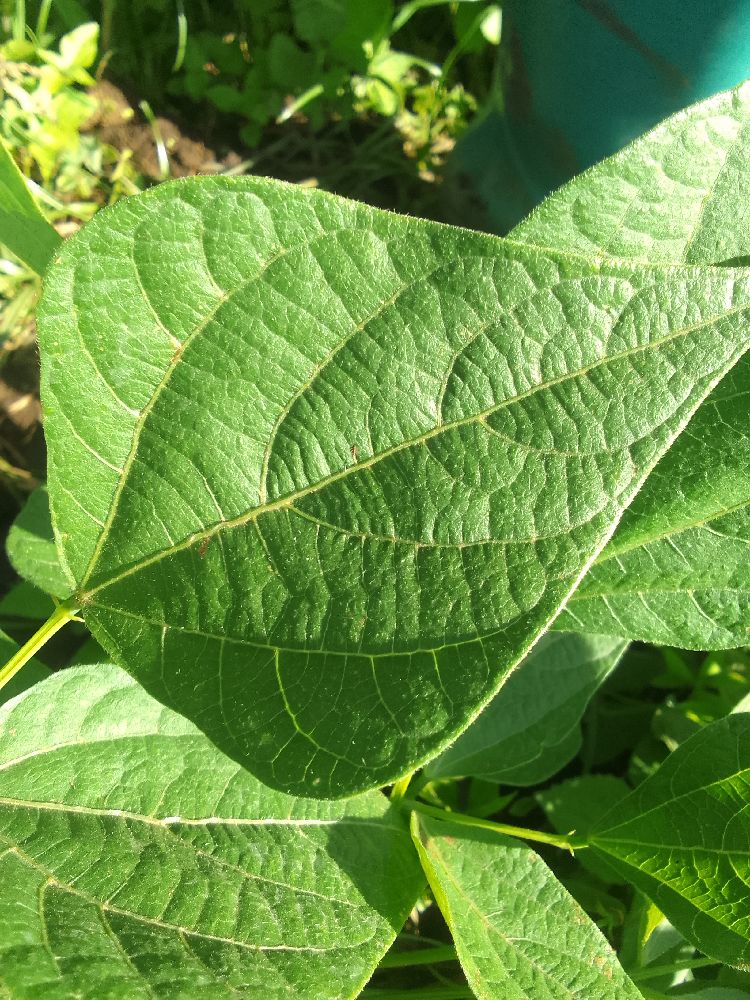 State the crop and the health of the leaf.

common bean, healthy
